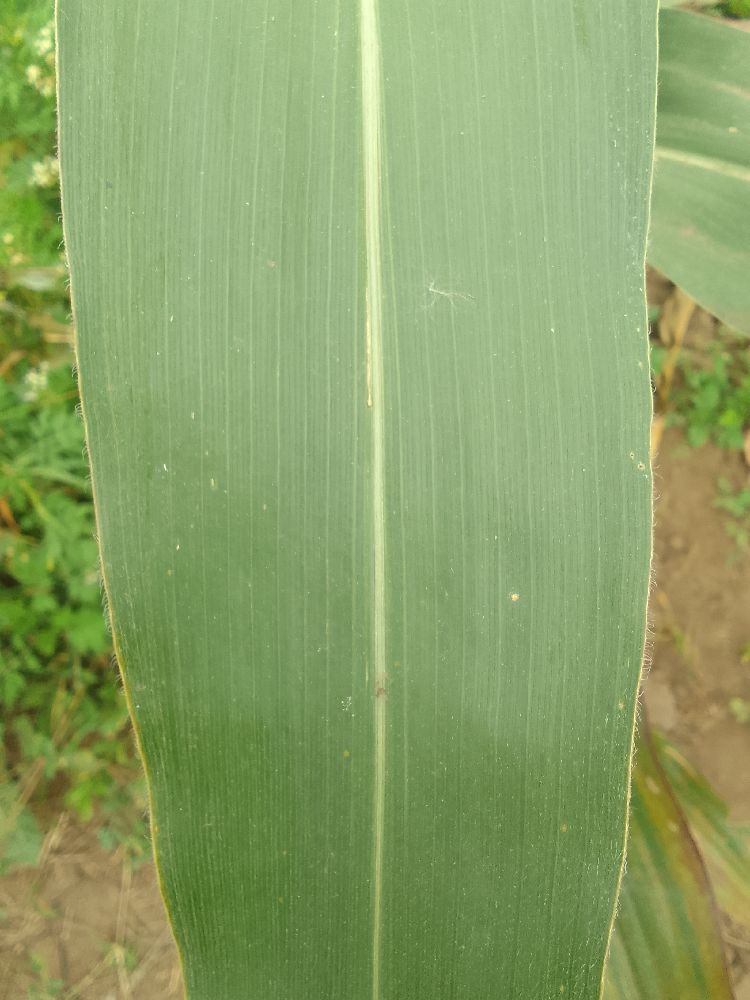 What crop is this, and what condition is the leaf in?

maize, healthy
